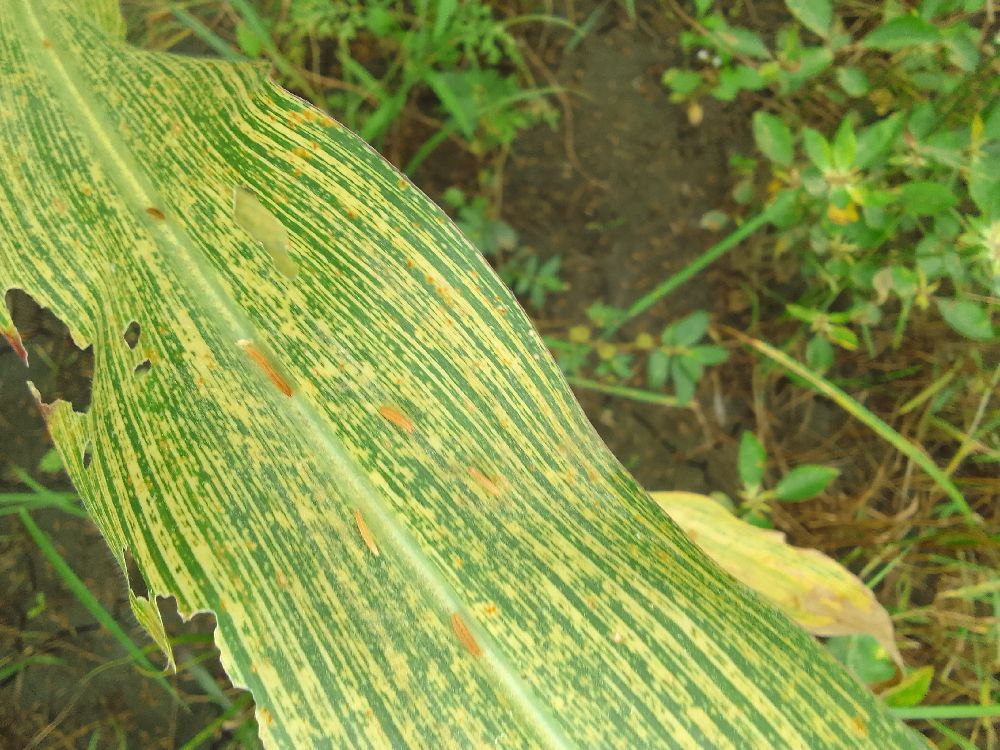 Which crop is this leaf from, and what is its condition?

maize, maize streak virus
